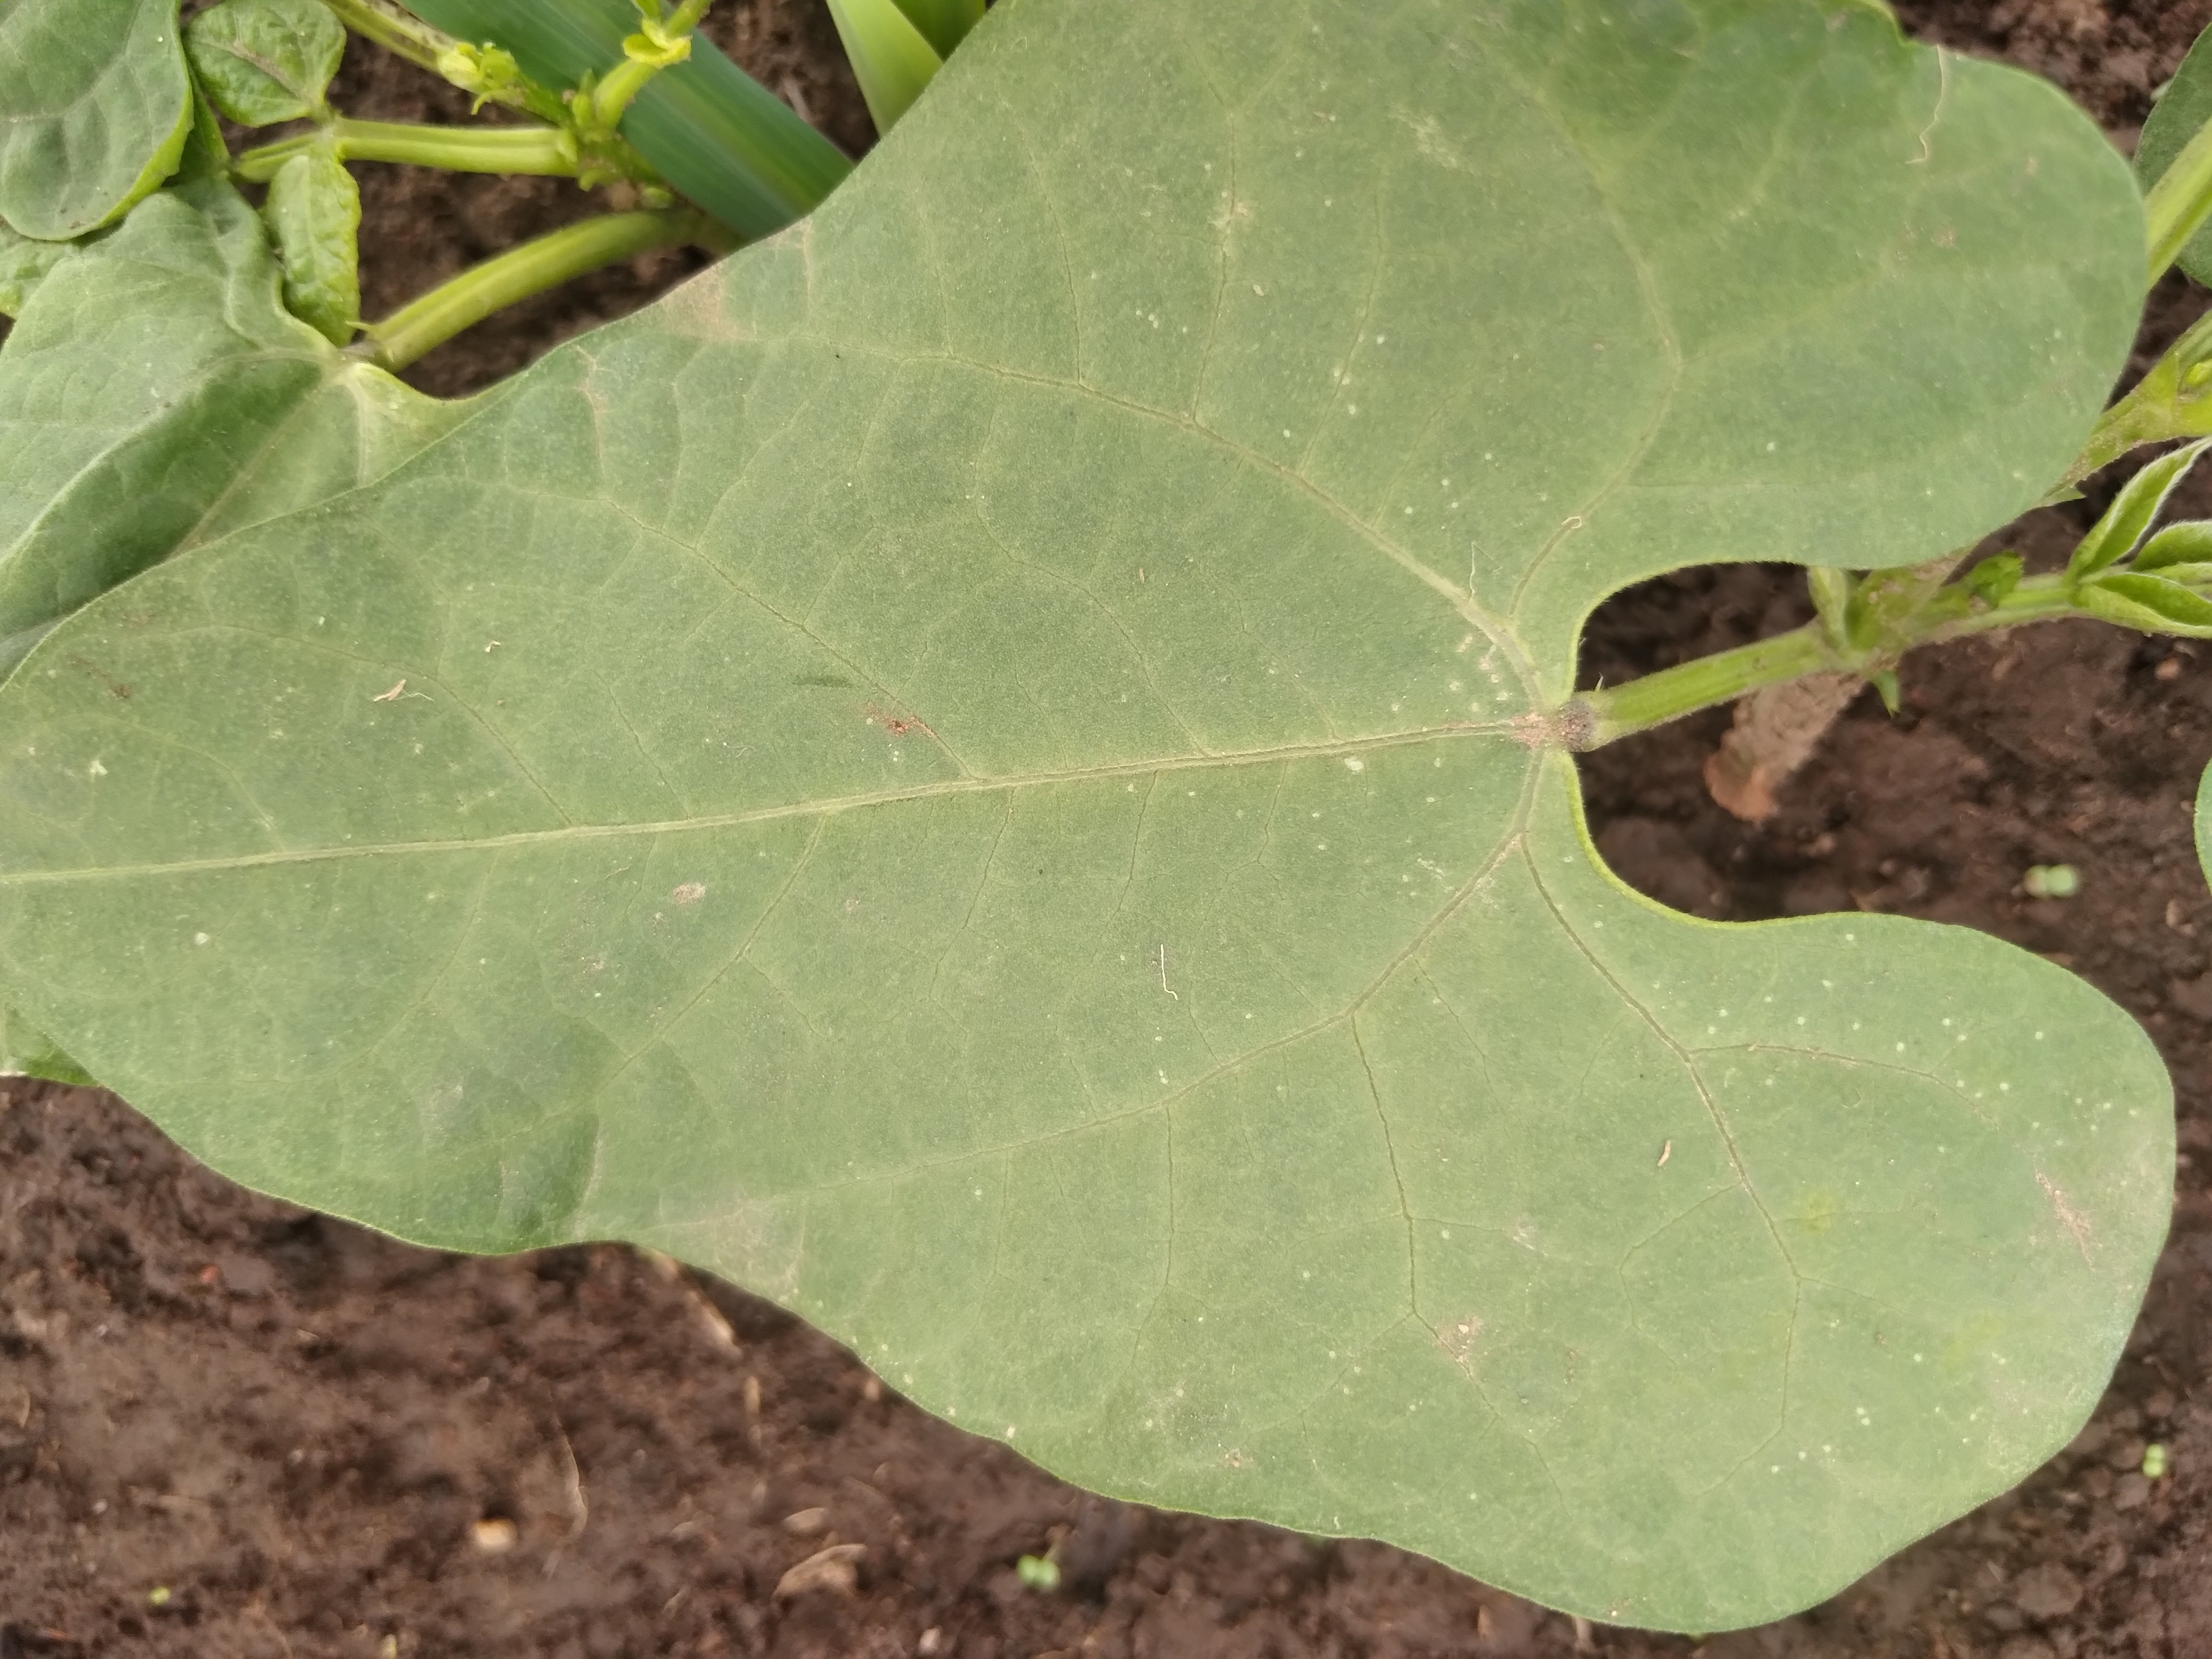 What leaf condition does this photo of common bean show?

healthy
